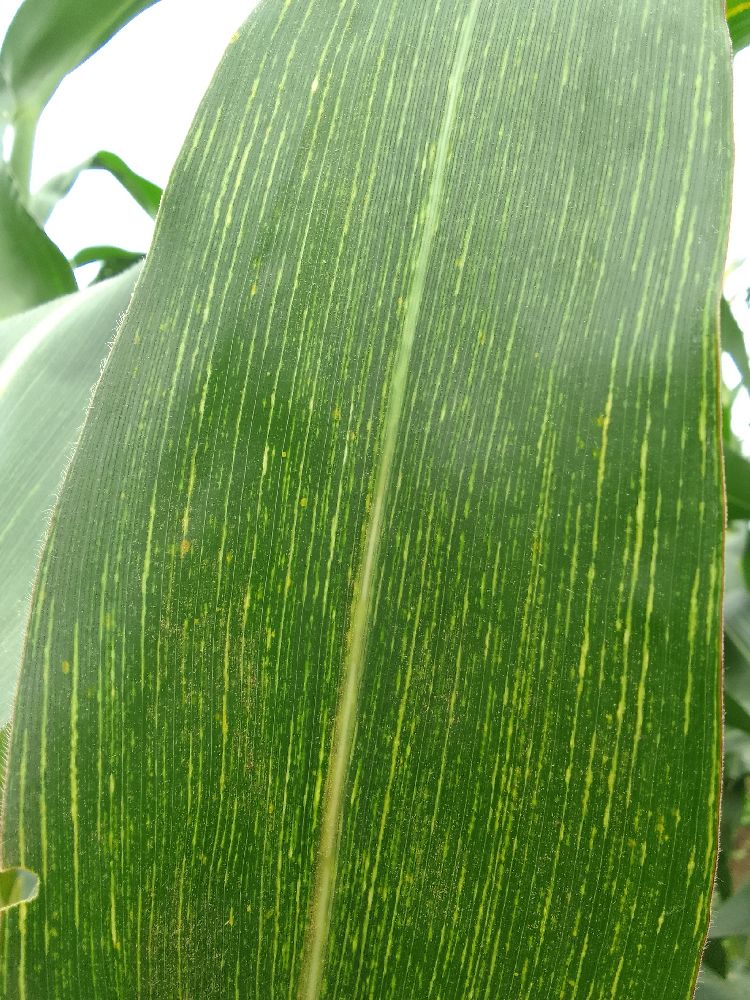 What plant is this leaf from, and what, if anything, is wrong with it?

maize, maize streak virus
